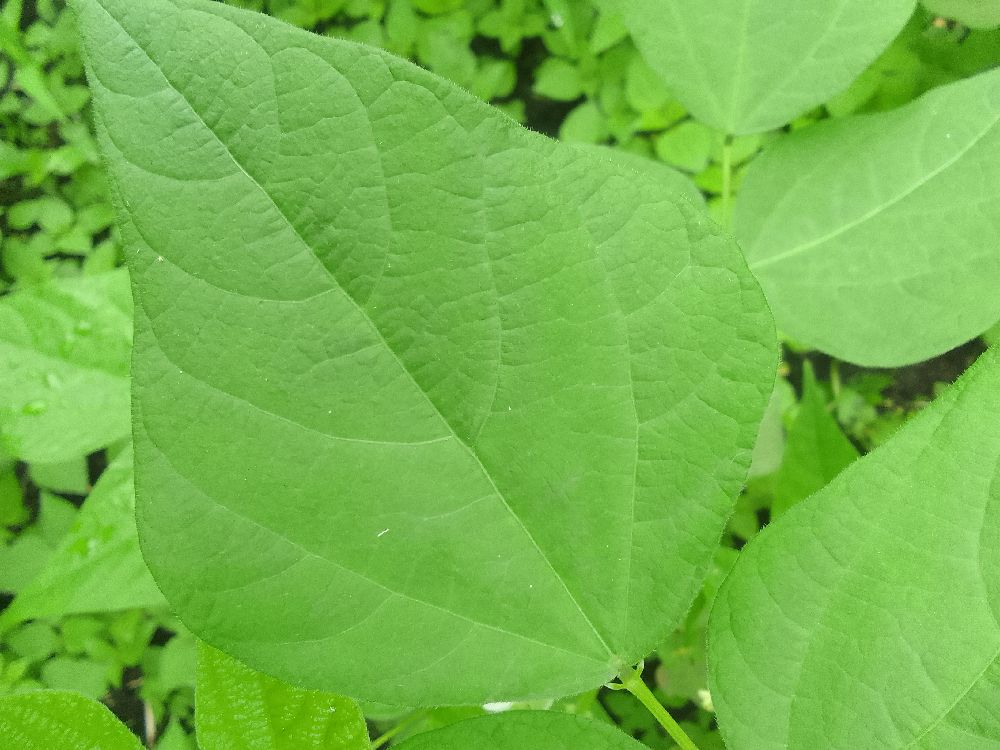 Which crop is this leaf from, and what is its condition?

common bean, healthy
